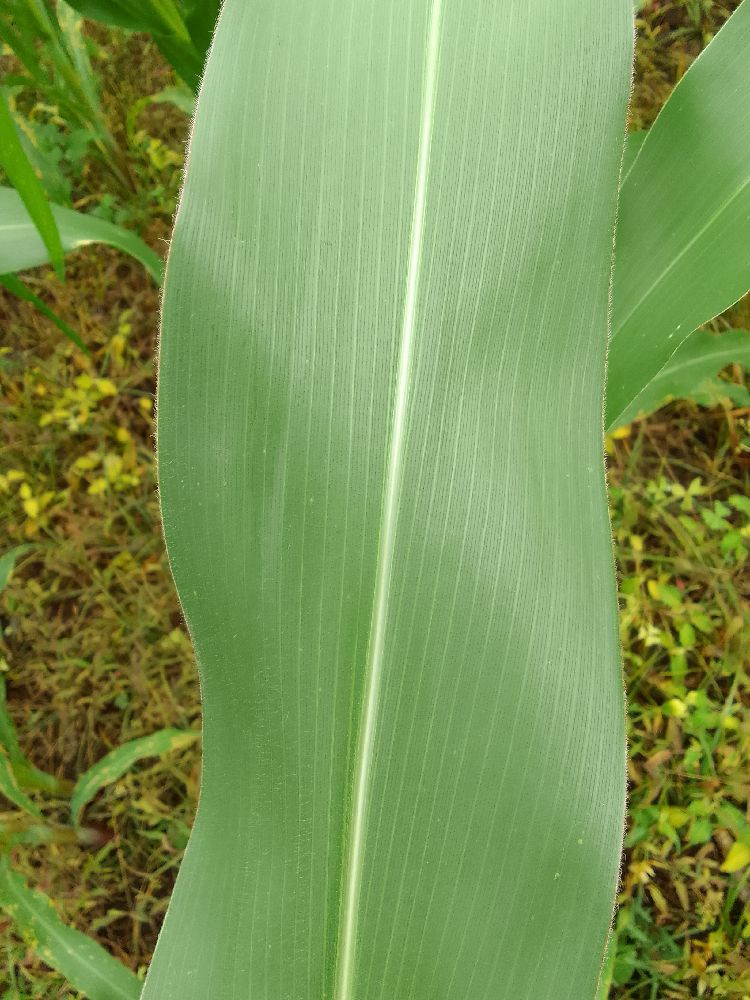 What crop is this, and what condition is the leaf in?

maize, healthy
